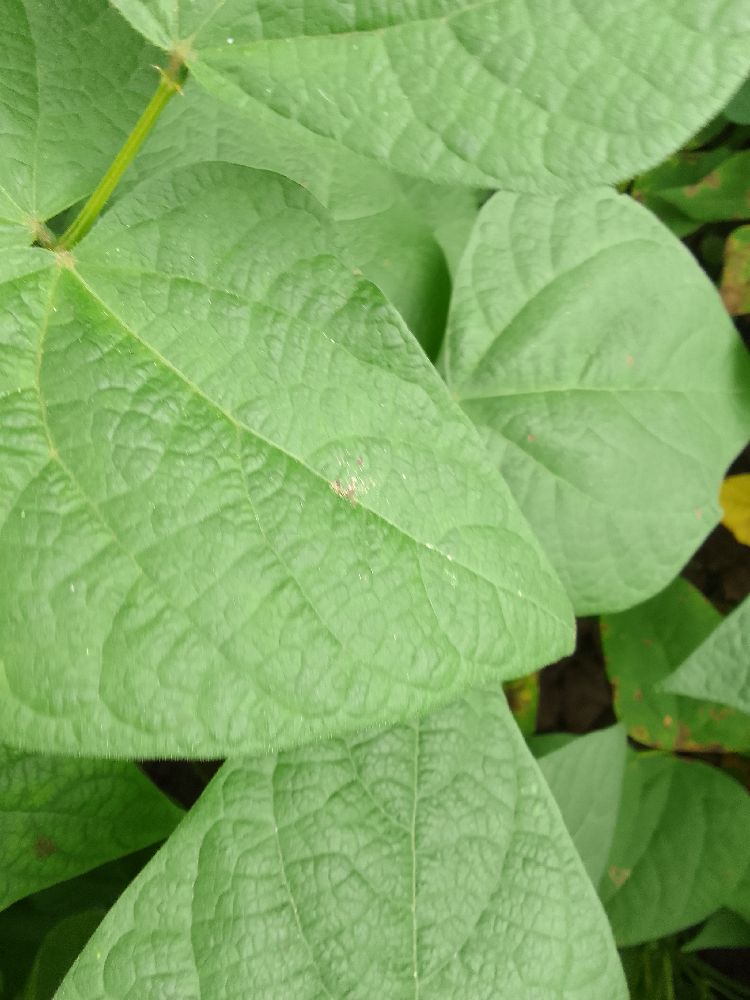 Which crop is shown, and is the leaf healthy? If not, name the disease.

common bean, healthy
